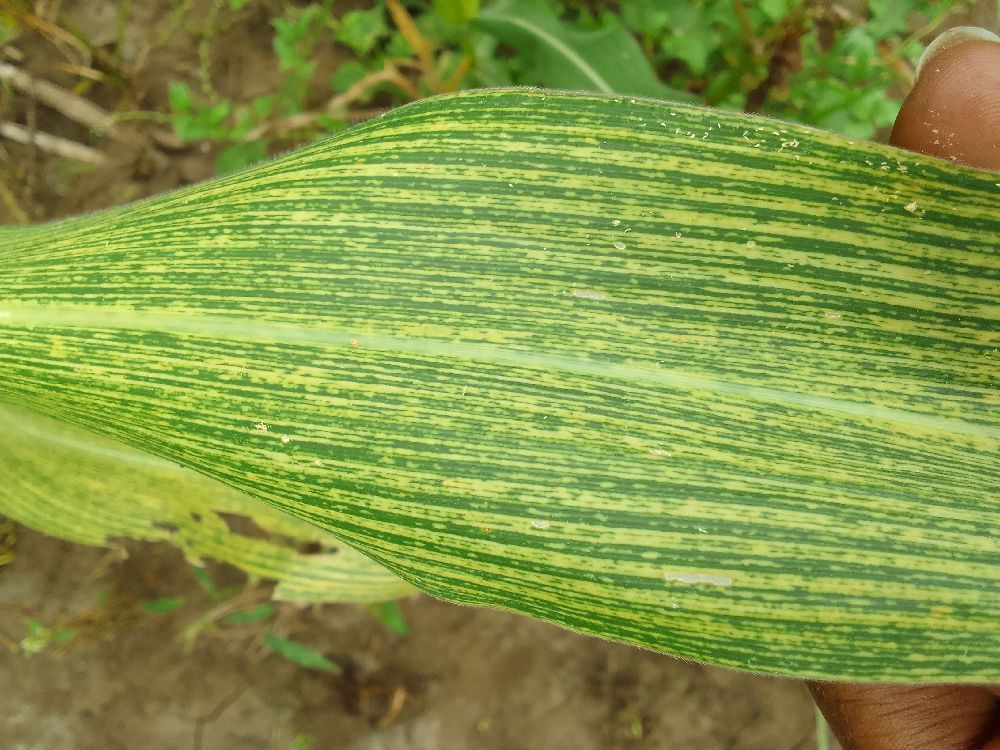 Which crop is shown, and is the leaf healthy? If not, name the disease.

maize, maize streak virus
